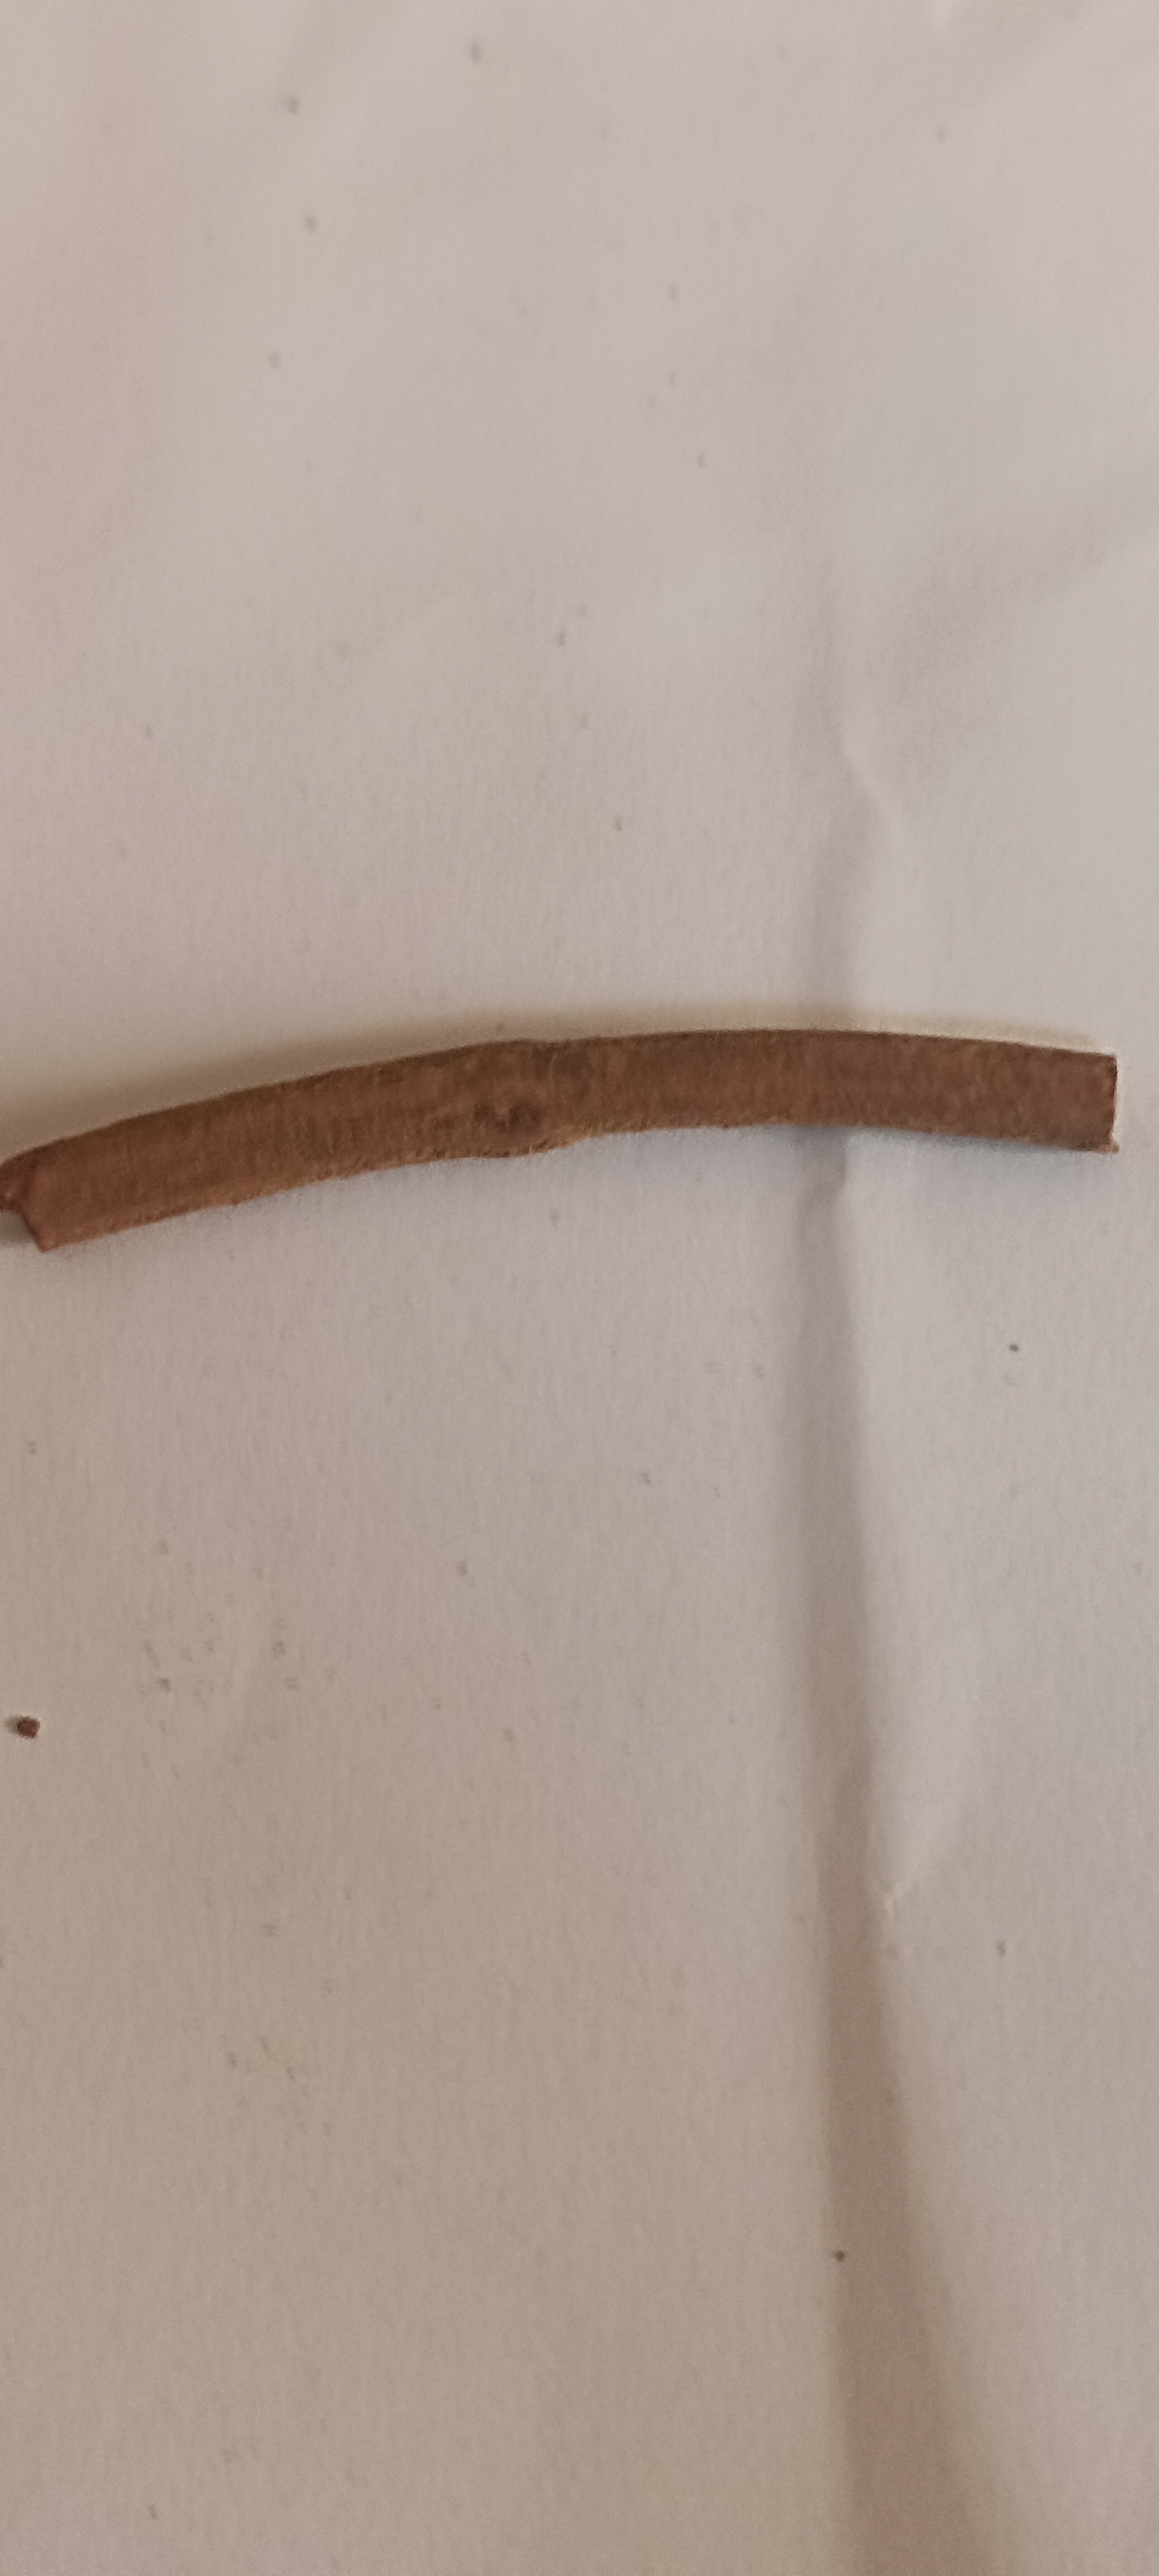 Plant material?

manjistha
